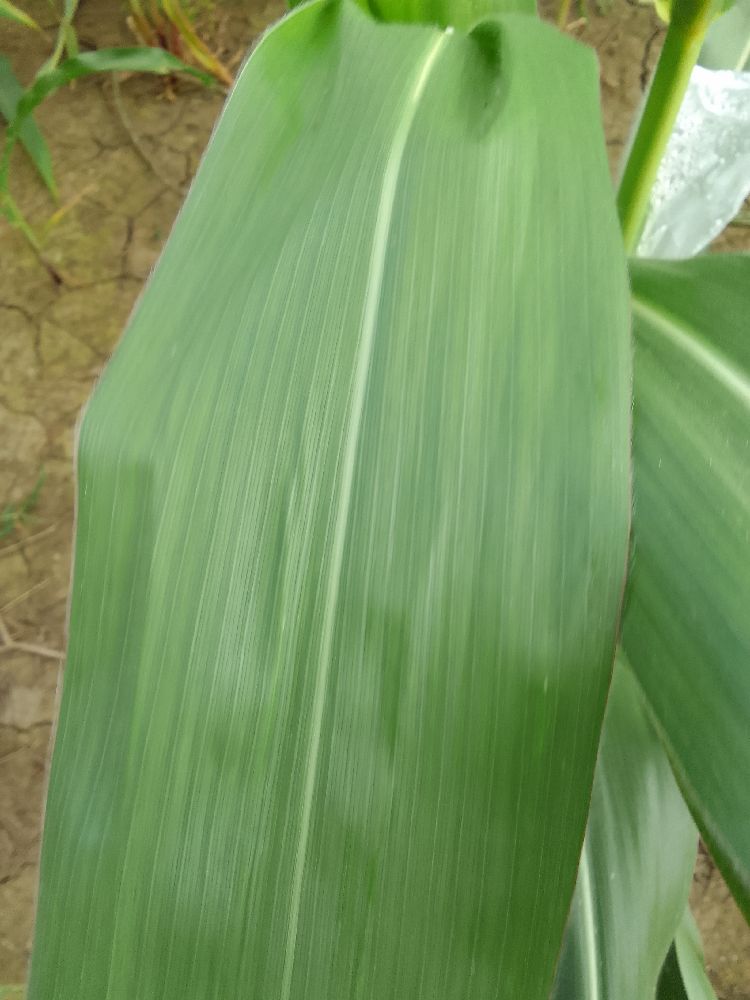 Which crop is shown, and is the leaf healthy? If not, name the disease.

maize, healthy
